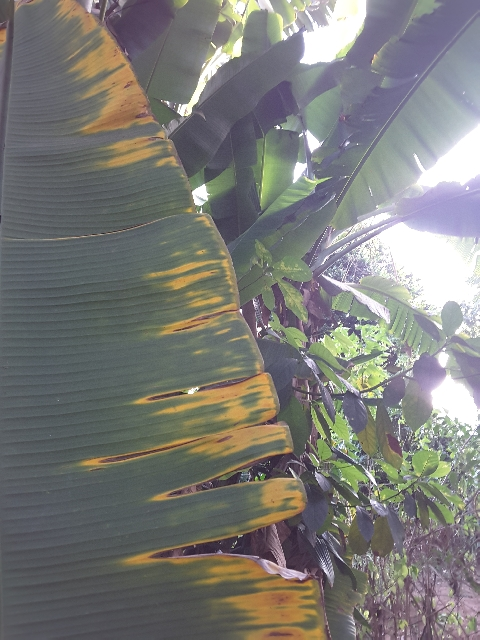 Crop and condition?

banana, fusarium wilt race 1
